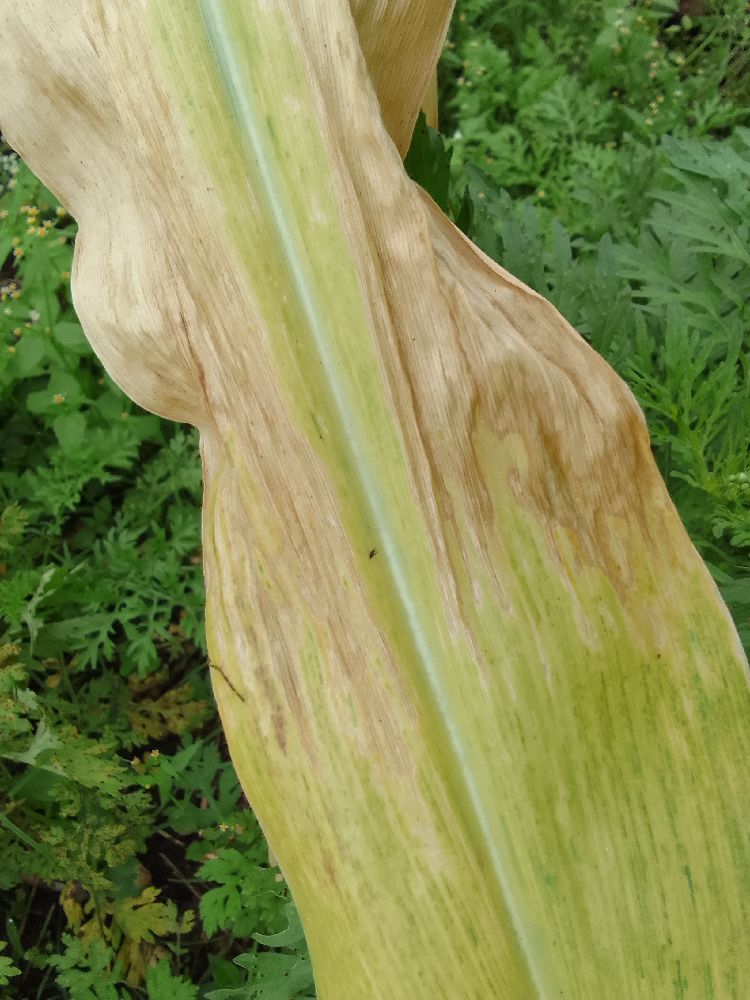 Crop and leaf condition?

maize, maize lethal necrosis
